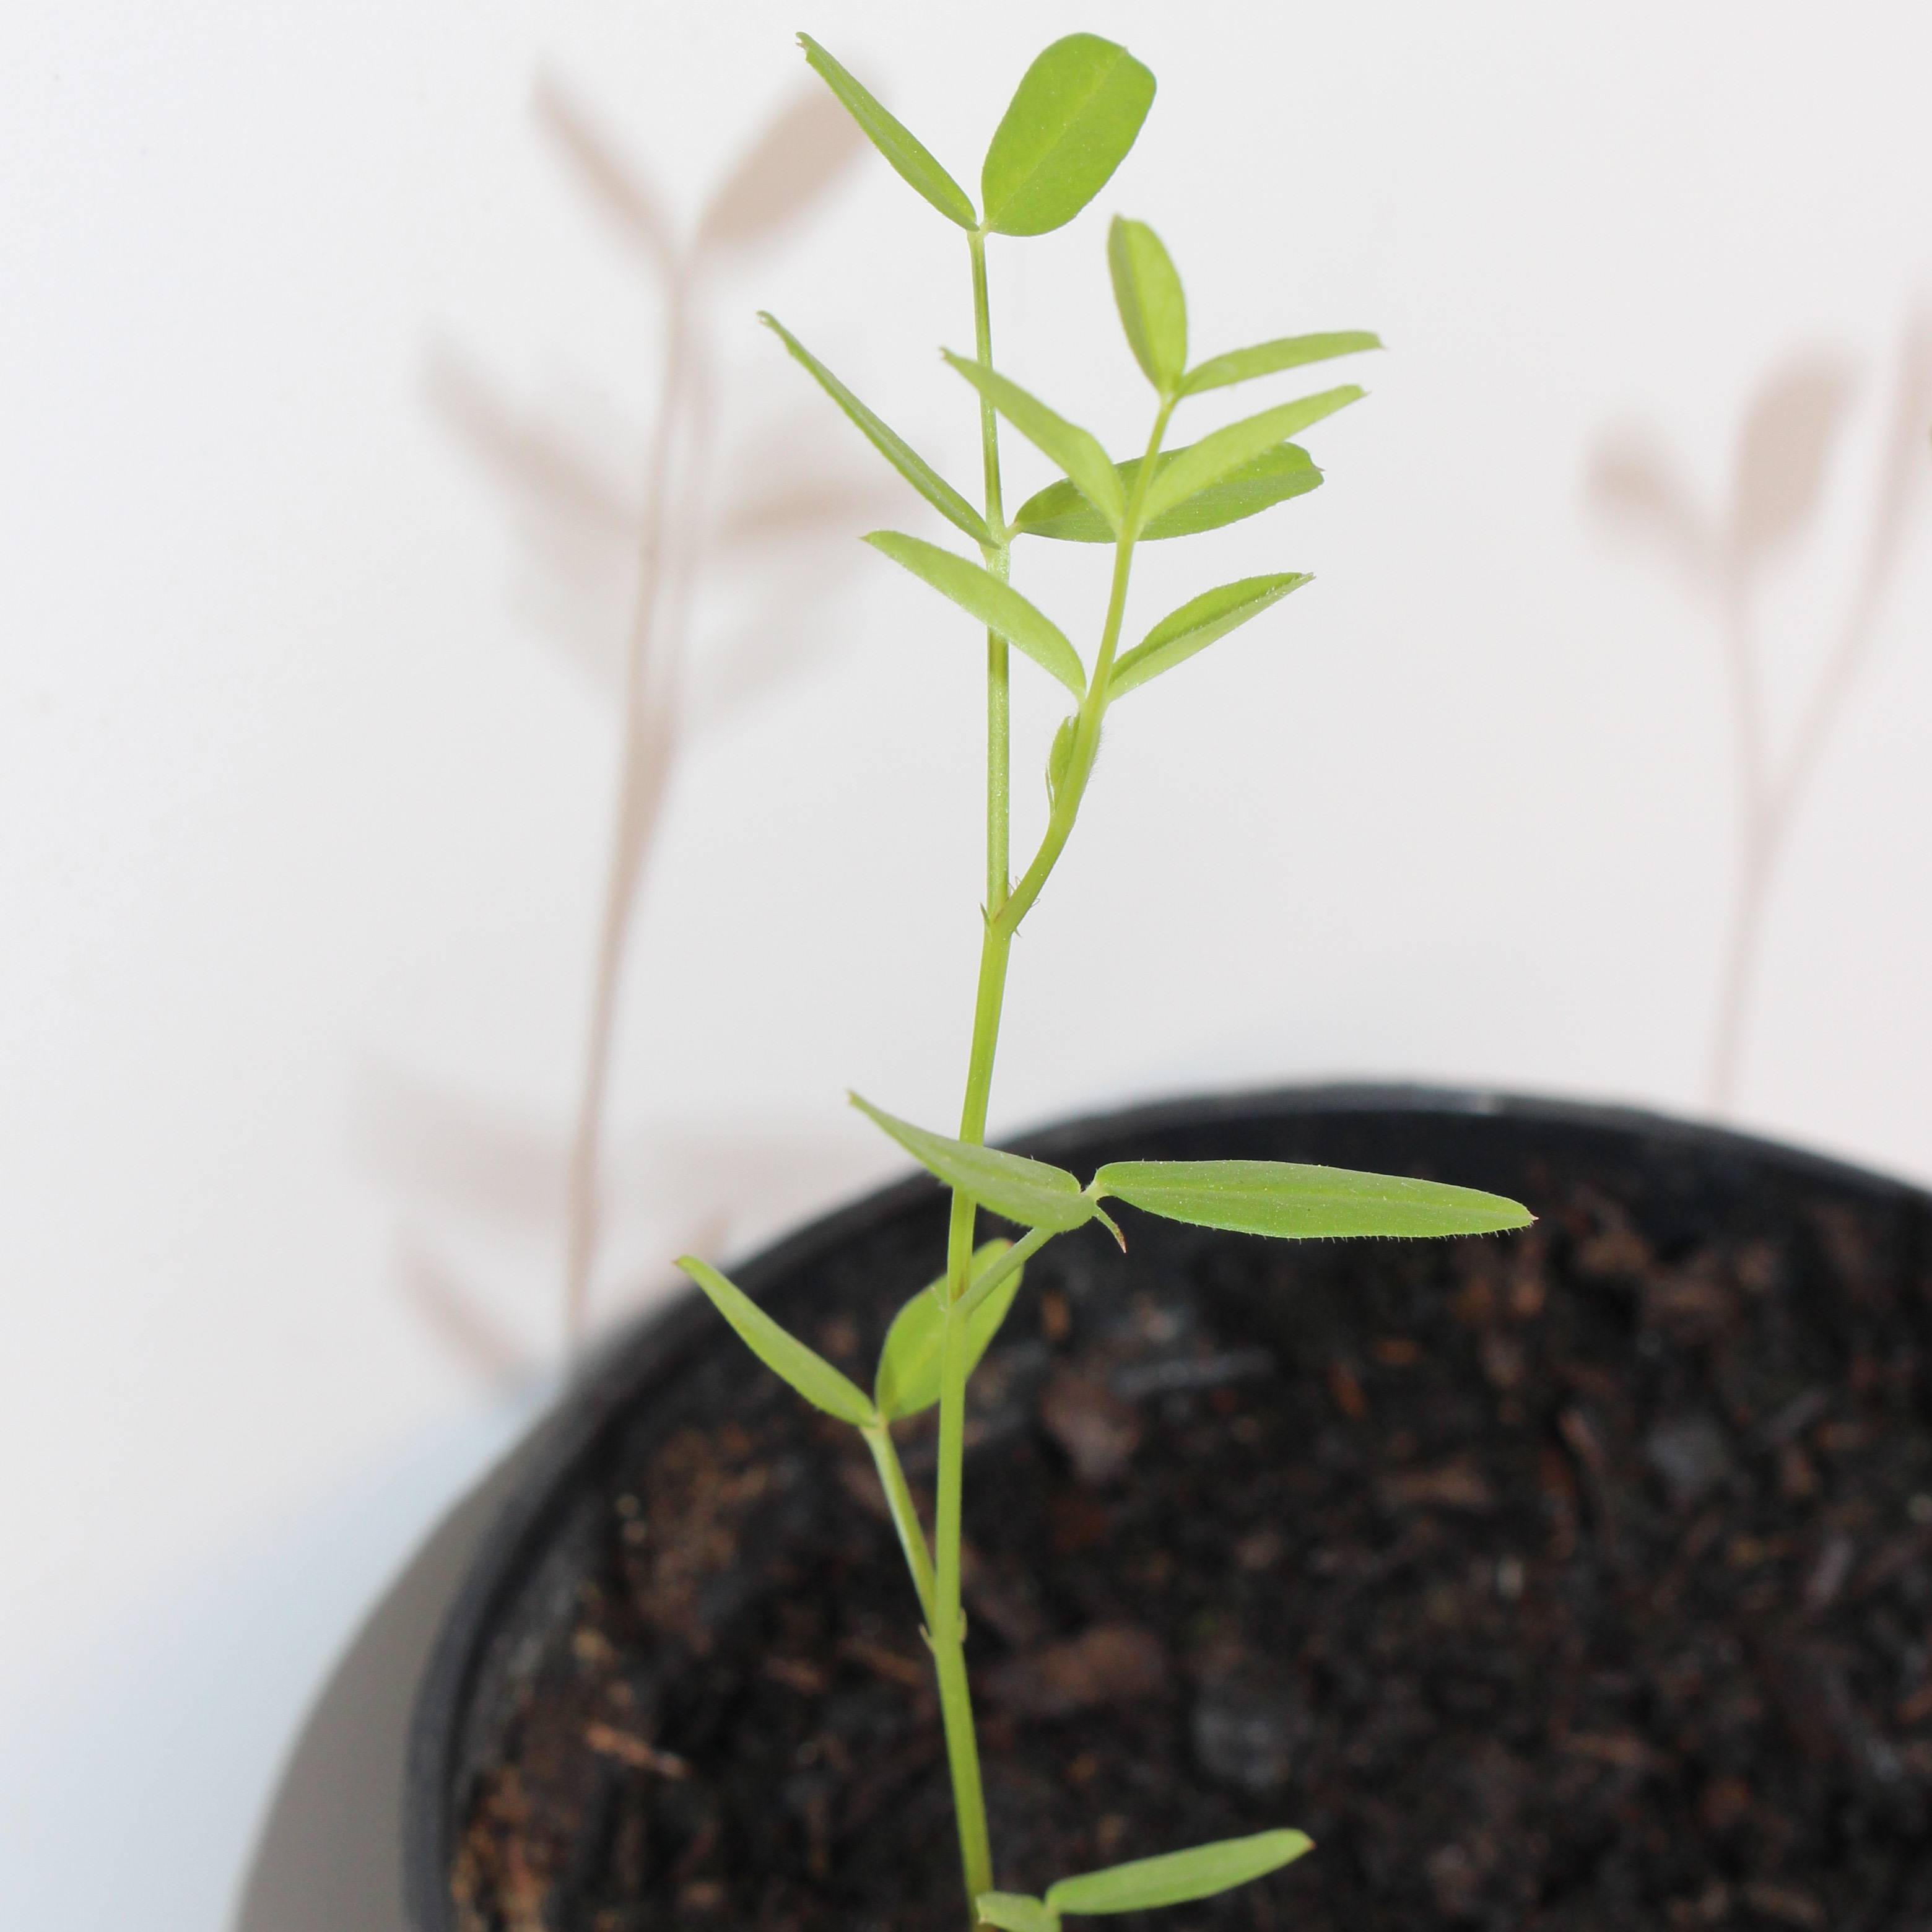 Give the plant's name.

Vicia sativa
